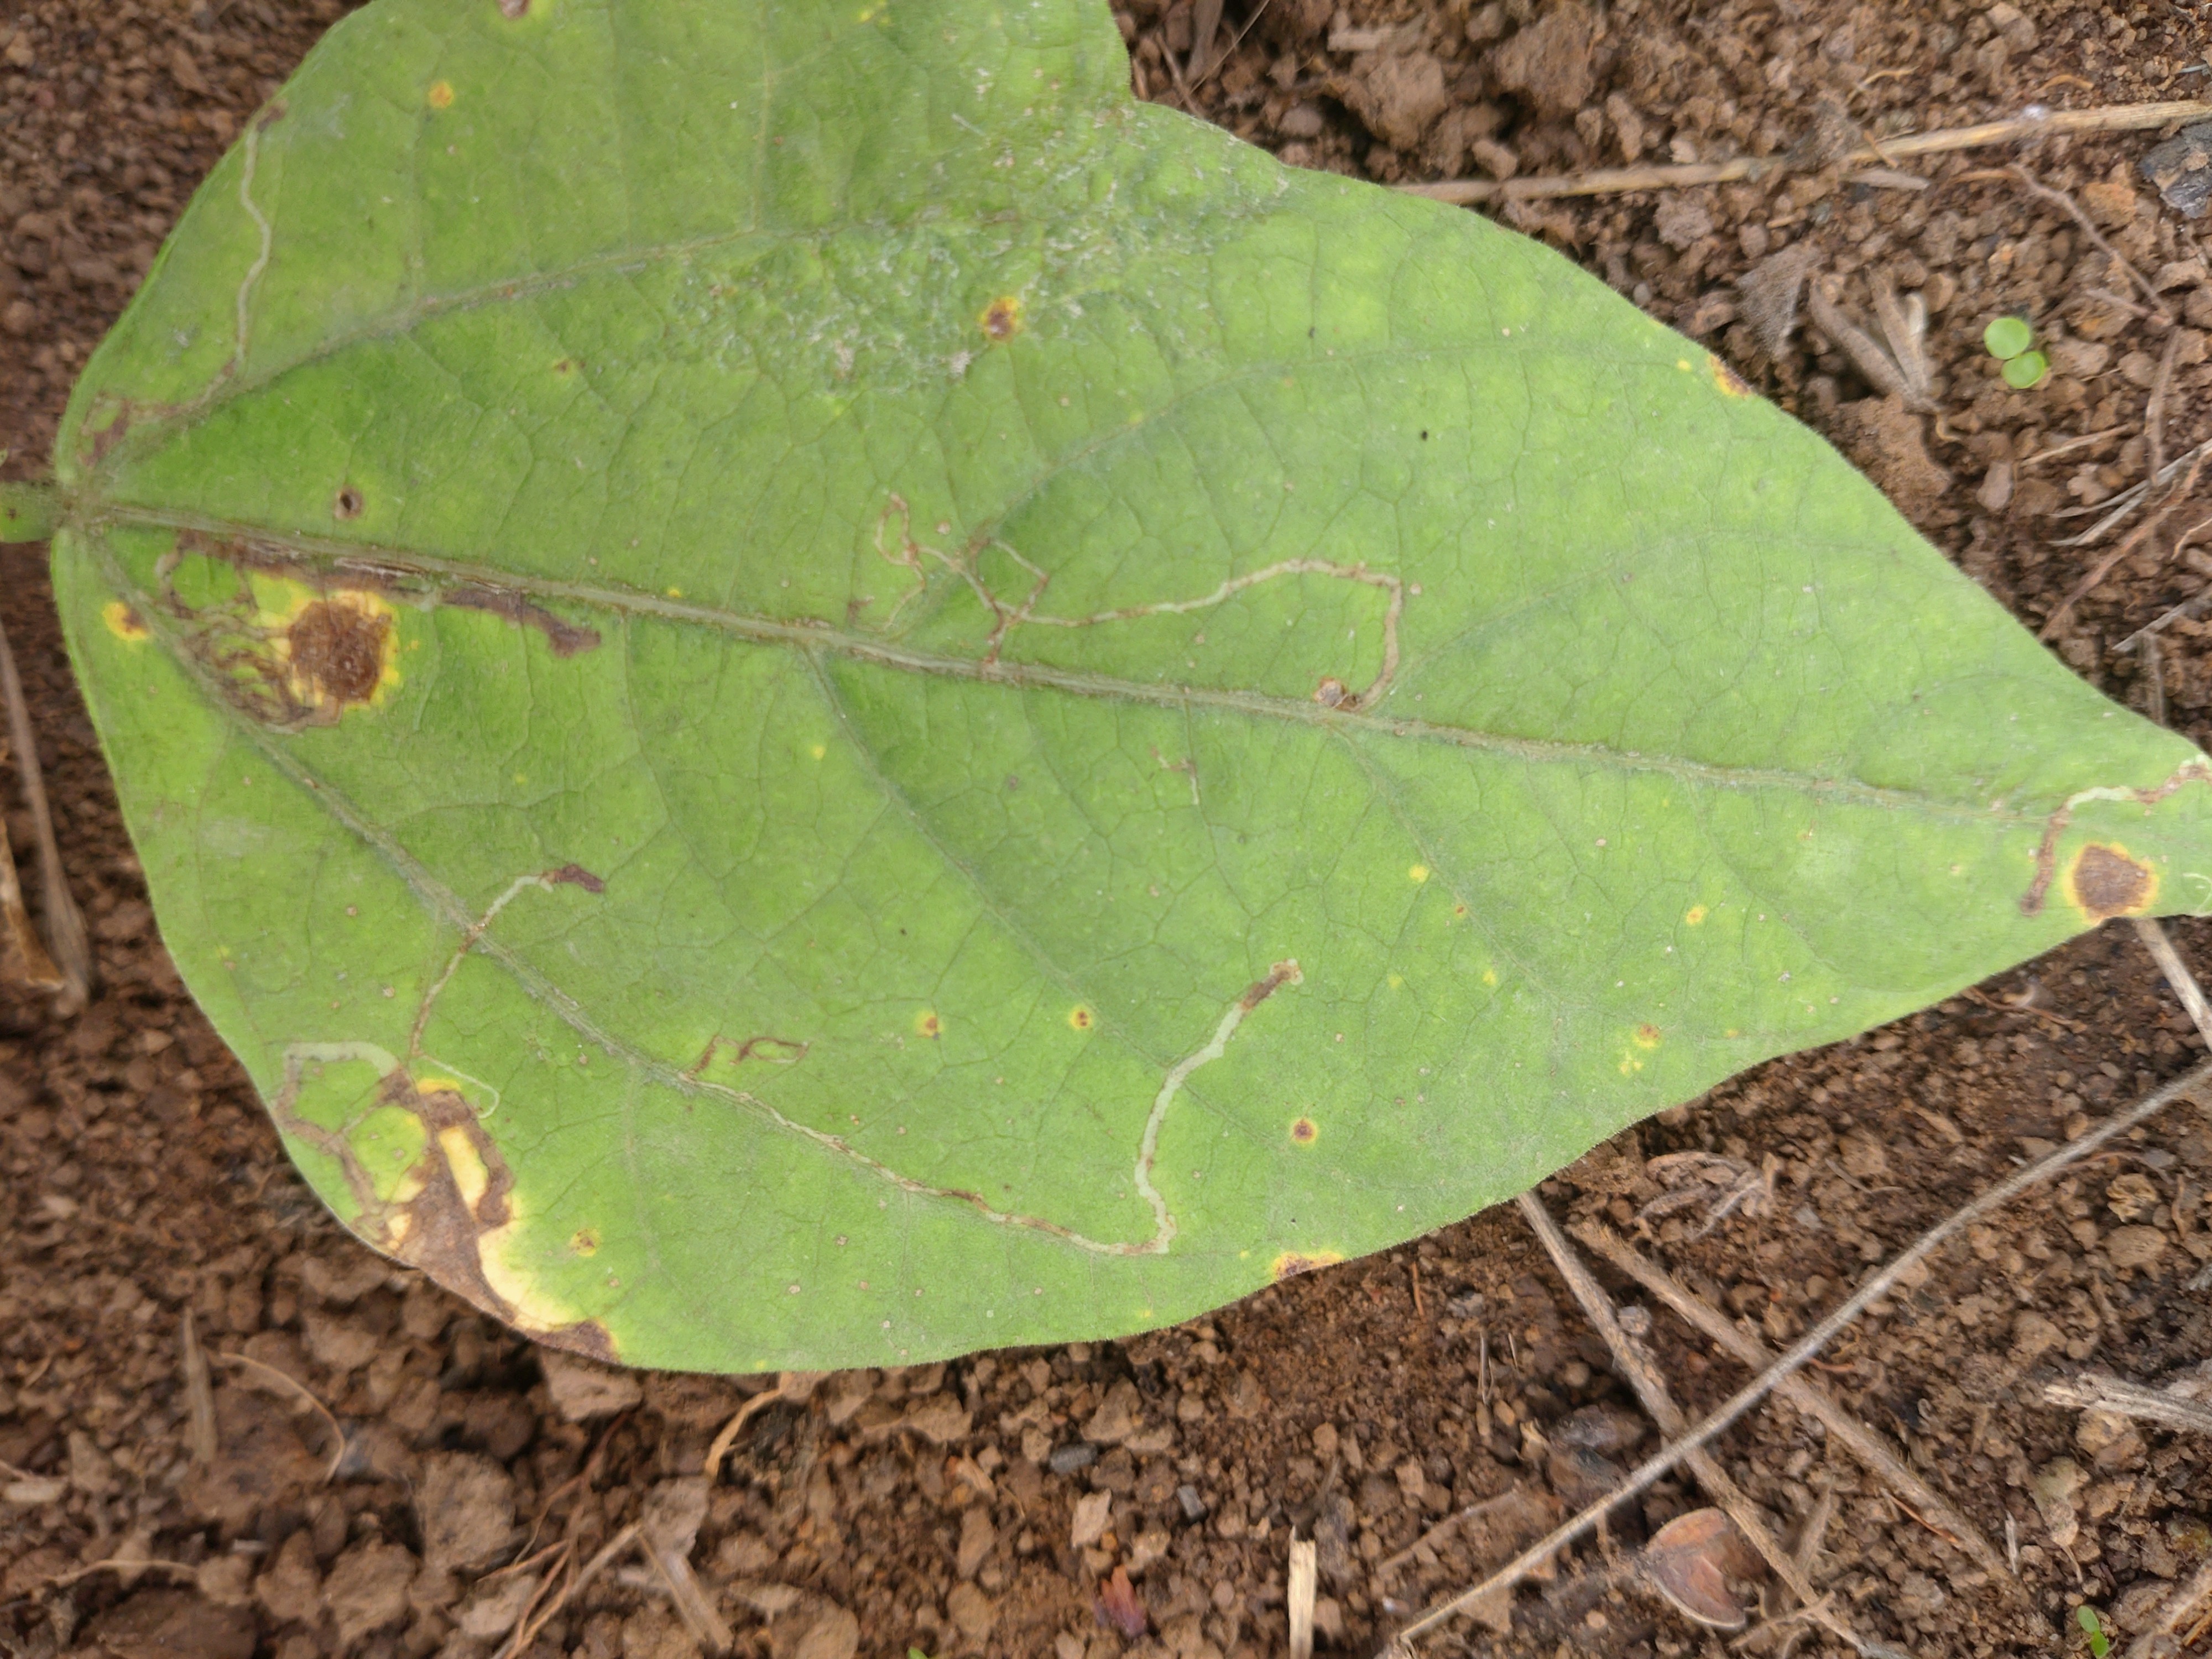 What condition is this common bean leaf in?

rust
